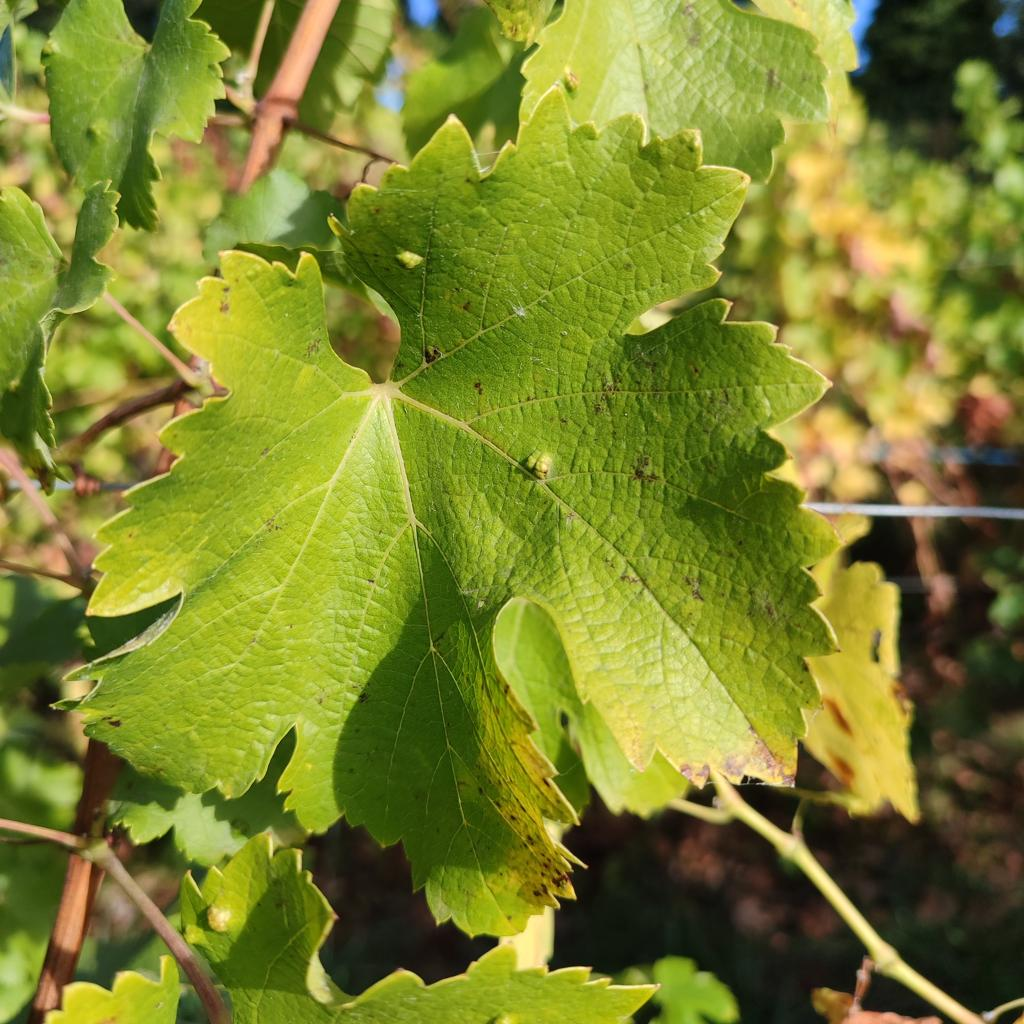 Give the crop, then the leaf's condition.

grapevine, erineum mite
